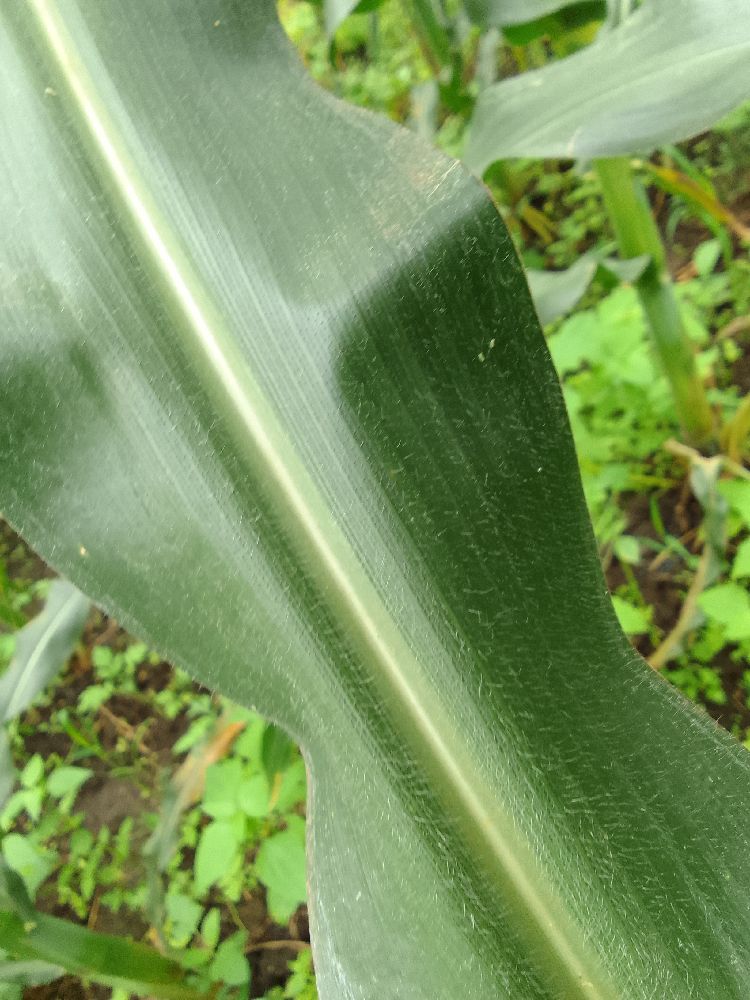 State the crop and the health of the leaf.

maize, healthy
